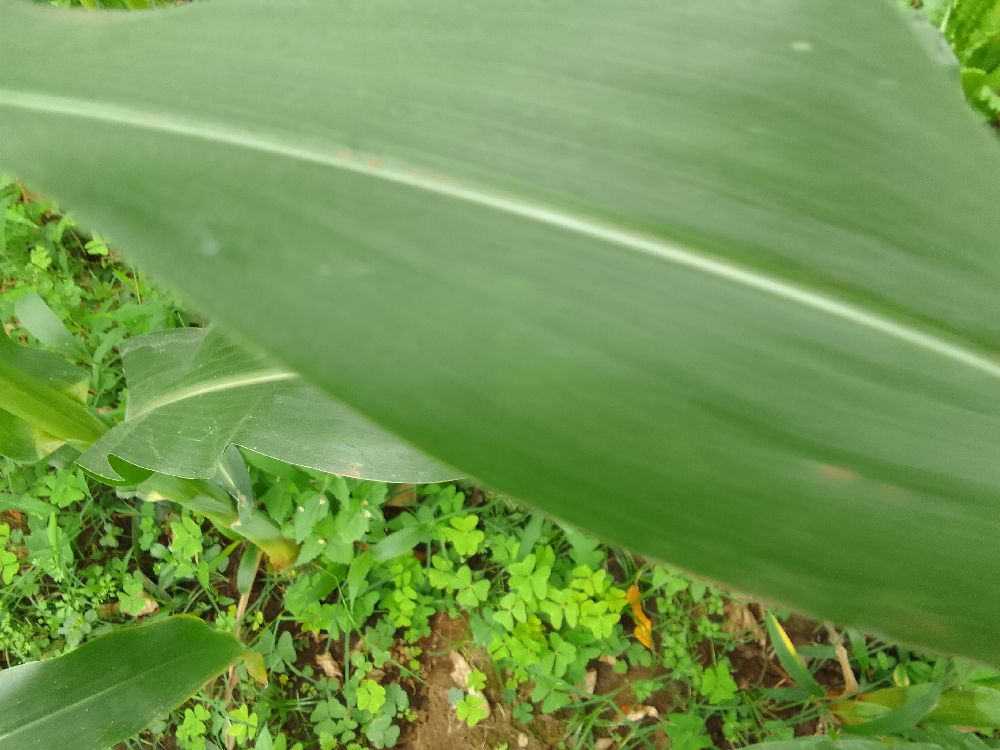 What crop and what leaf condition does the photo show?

maize, healthy
